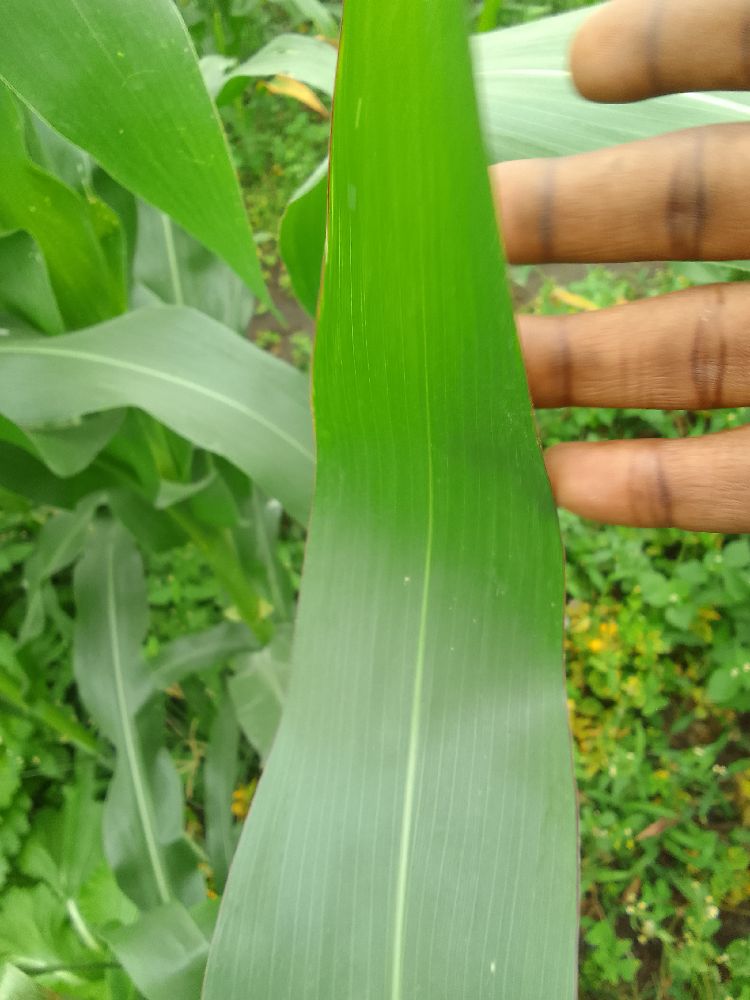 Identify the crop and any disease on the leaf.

maize, healthy
